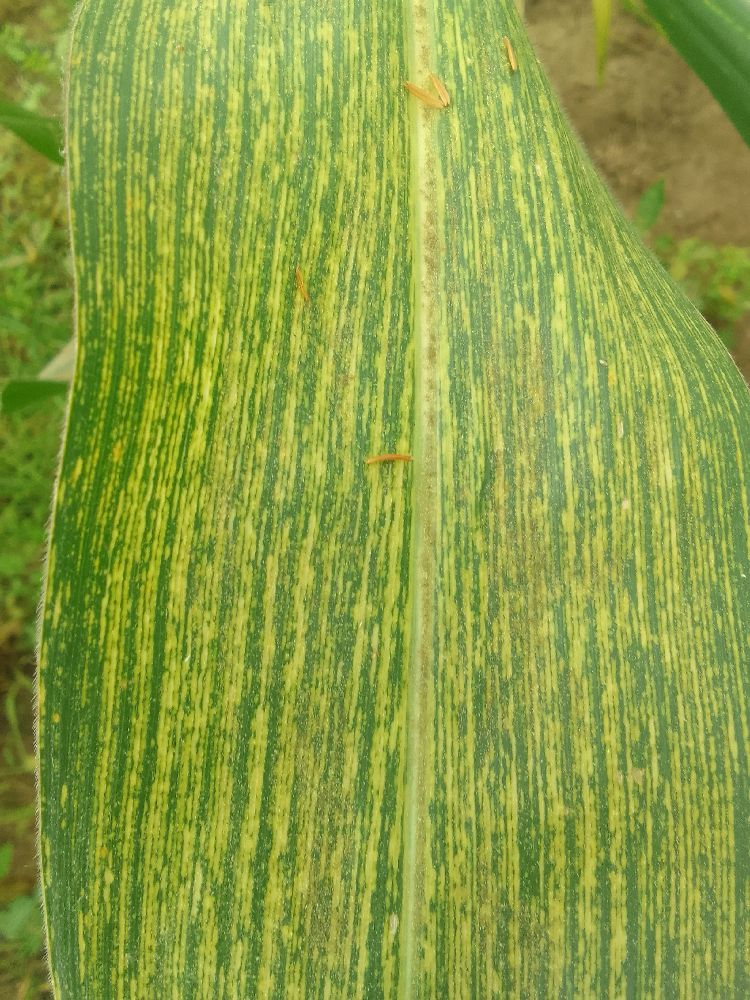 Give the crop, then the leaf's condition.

maize, maize streak virus
